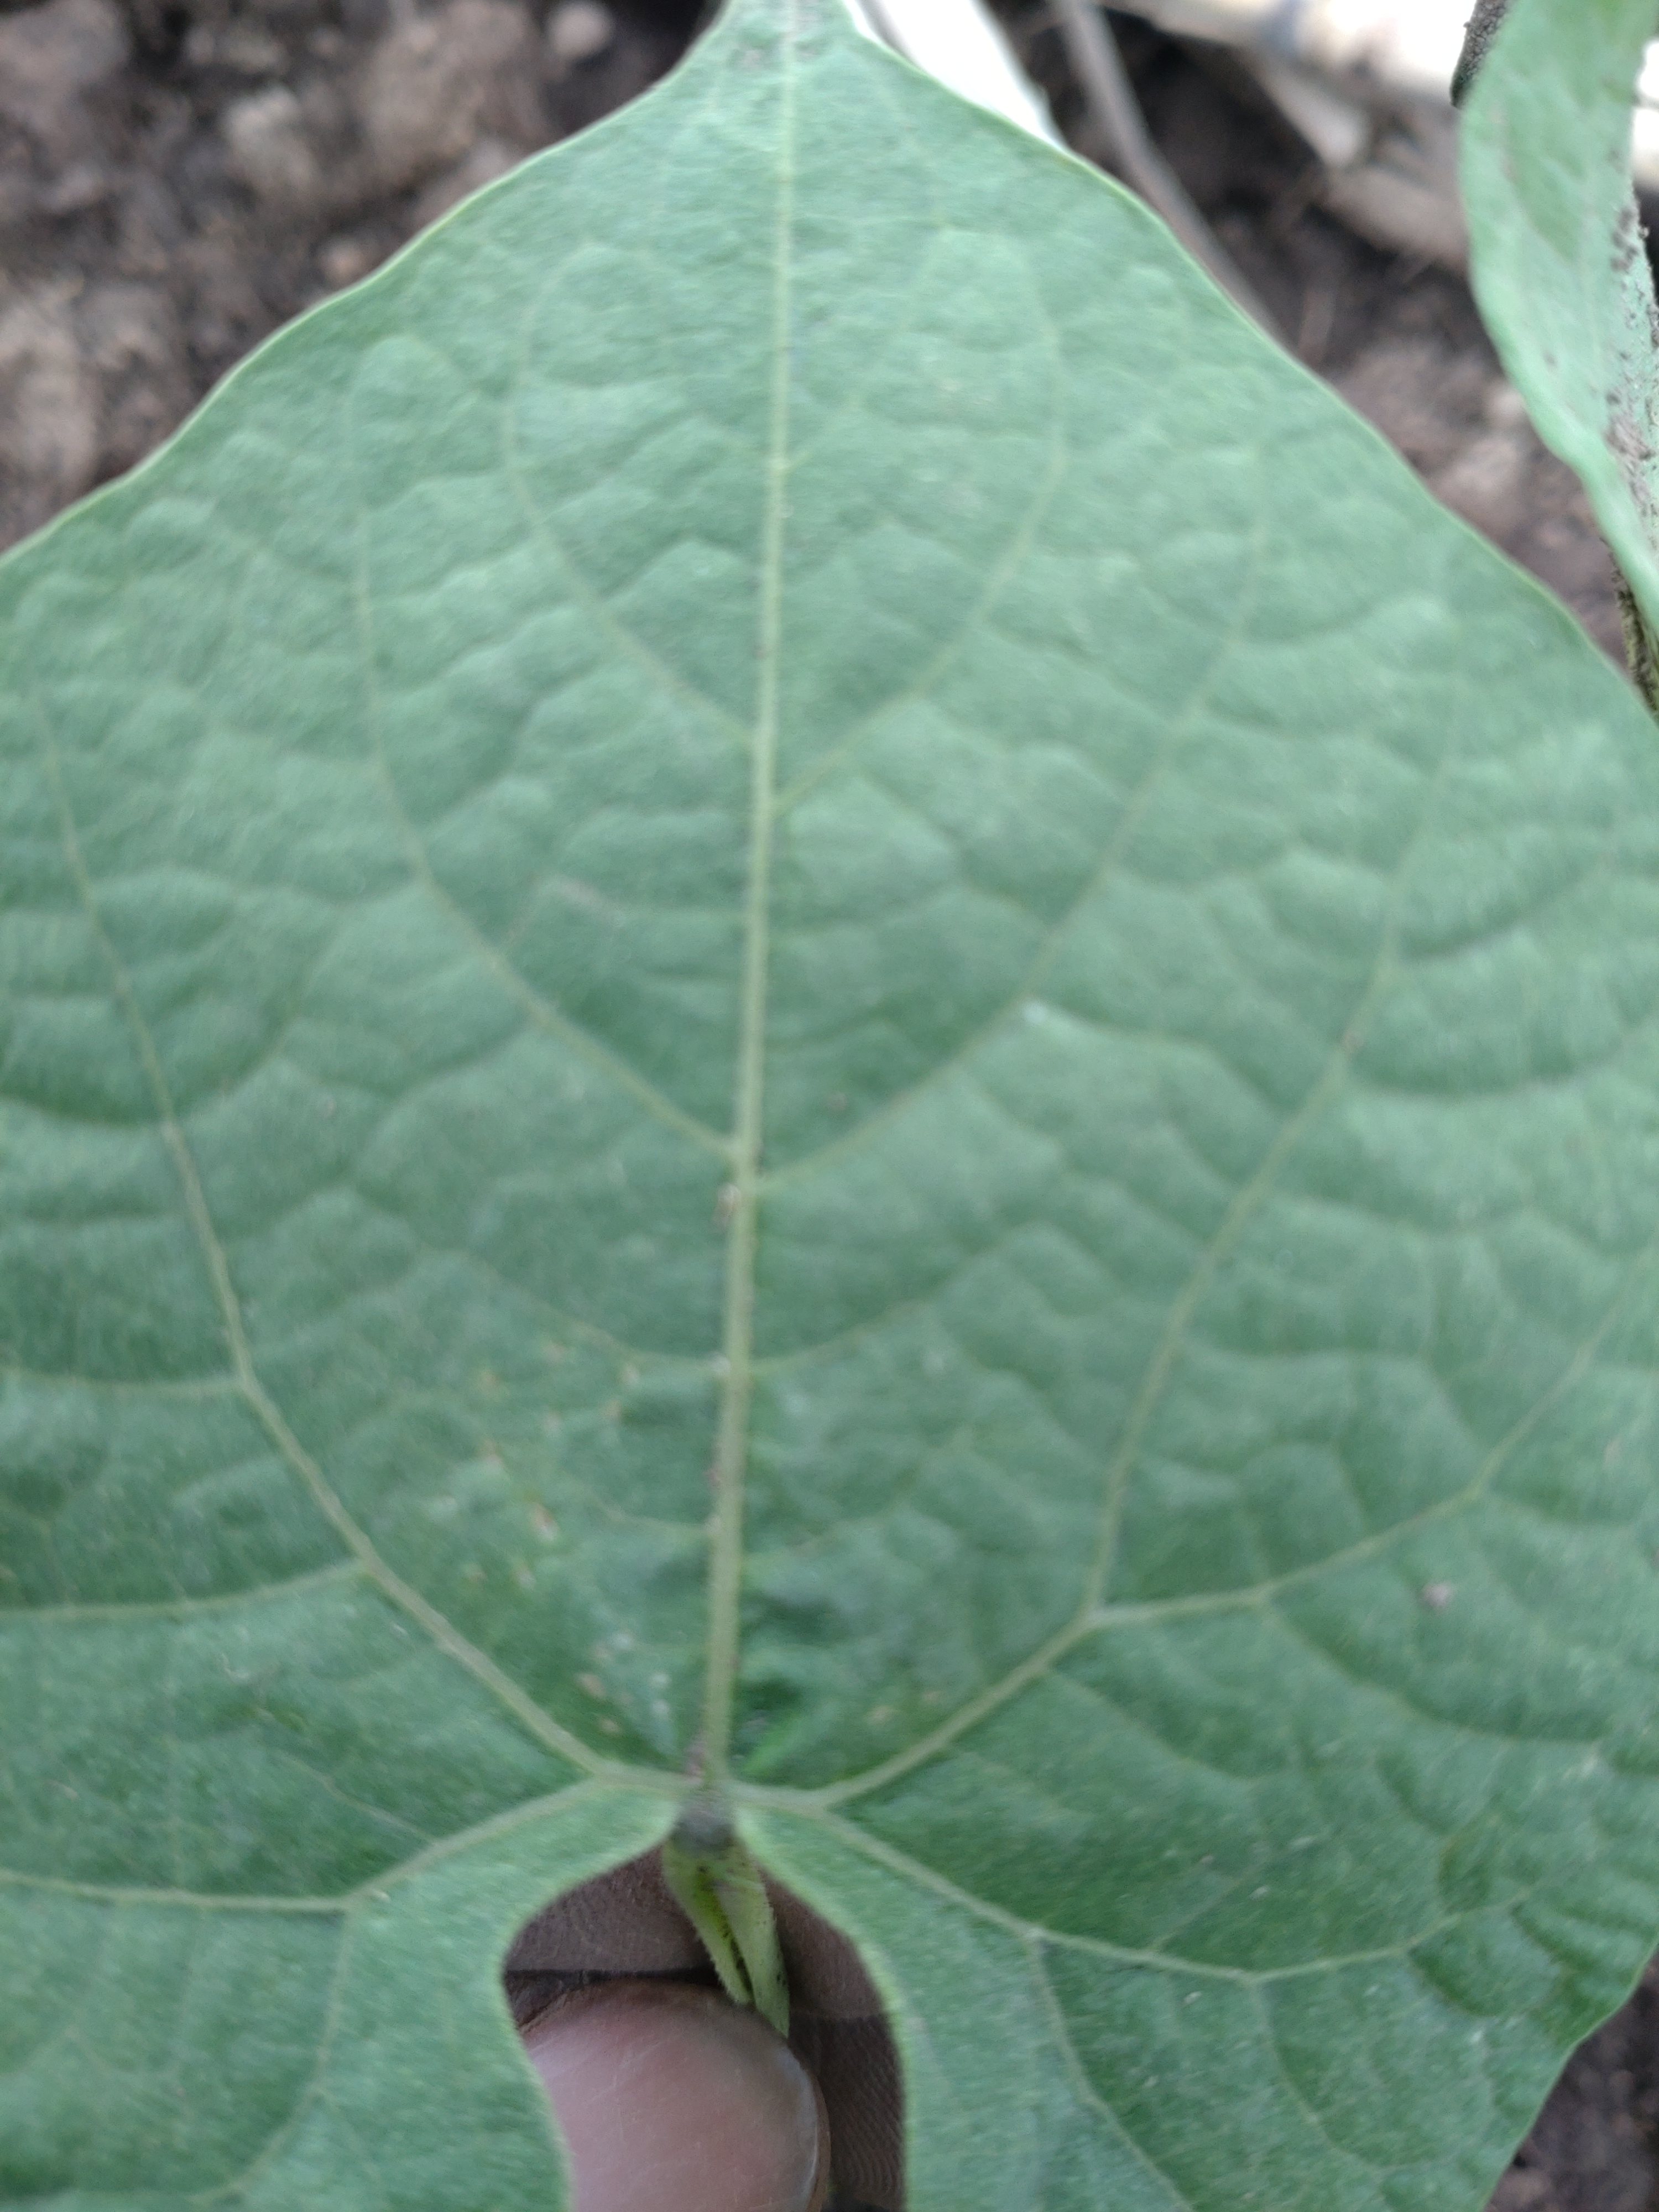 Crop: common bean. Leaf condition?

healthy
